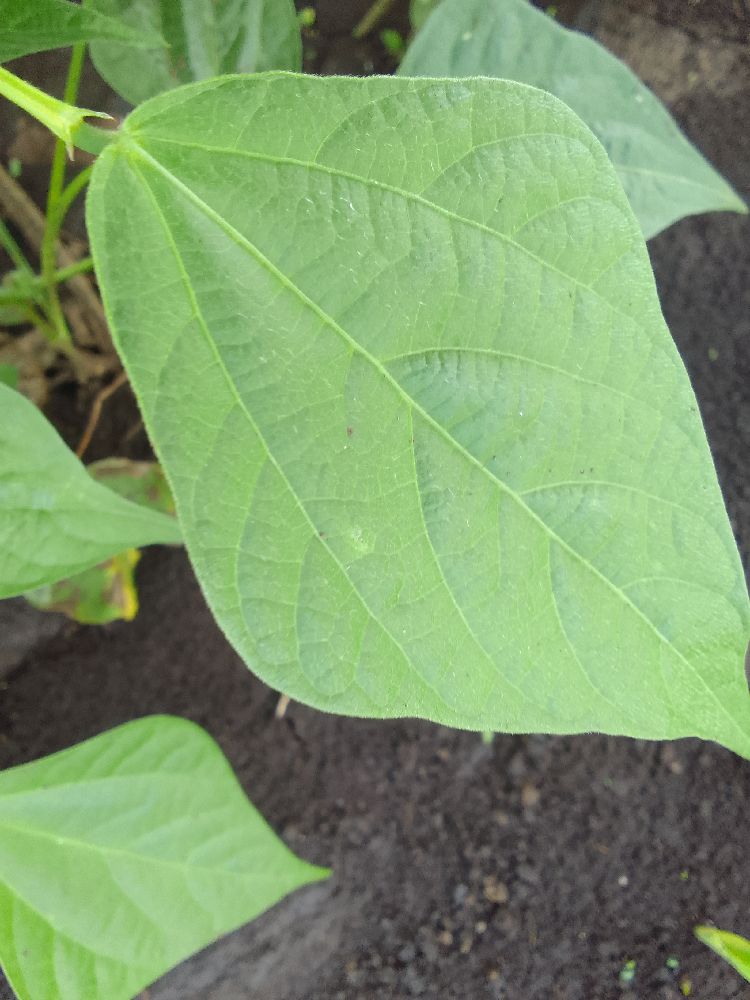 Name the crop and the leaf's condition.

common bean, healthy
